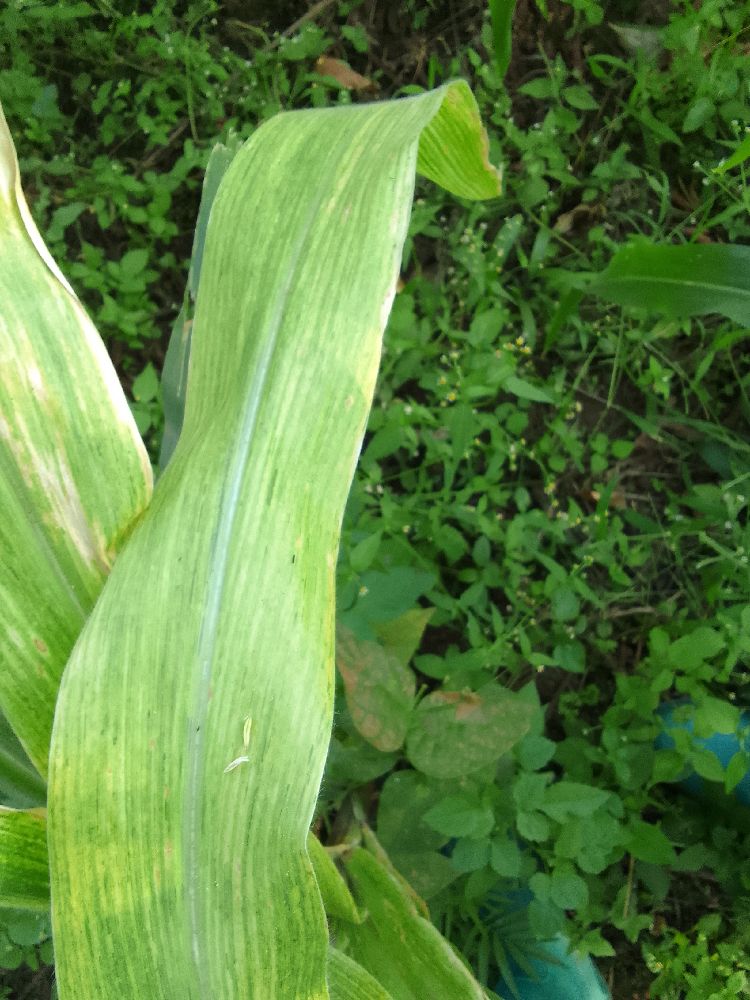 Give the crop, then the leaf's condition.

maize, maize lethal necrosis
